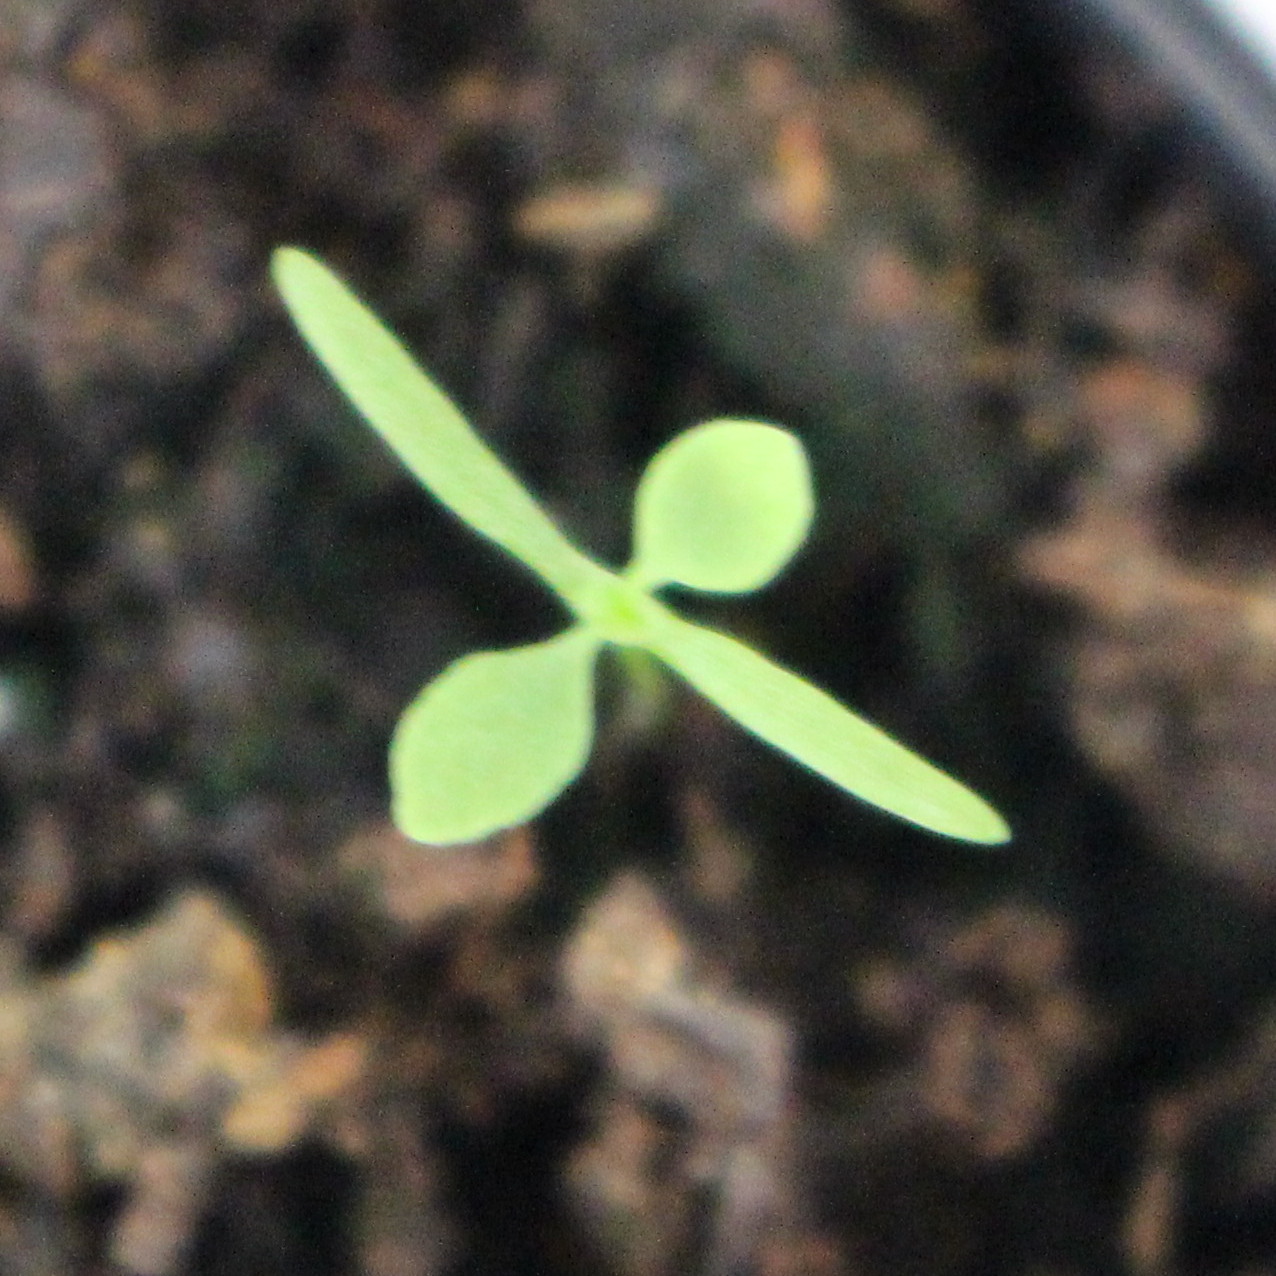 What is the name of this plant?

Papaver rhoeas
